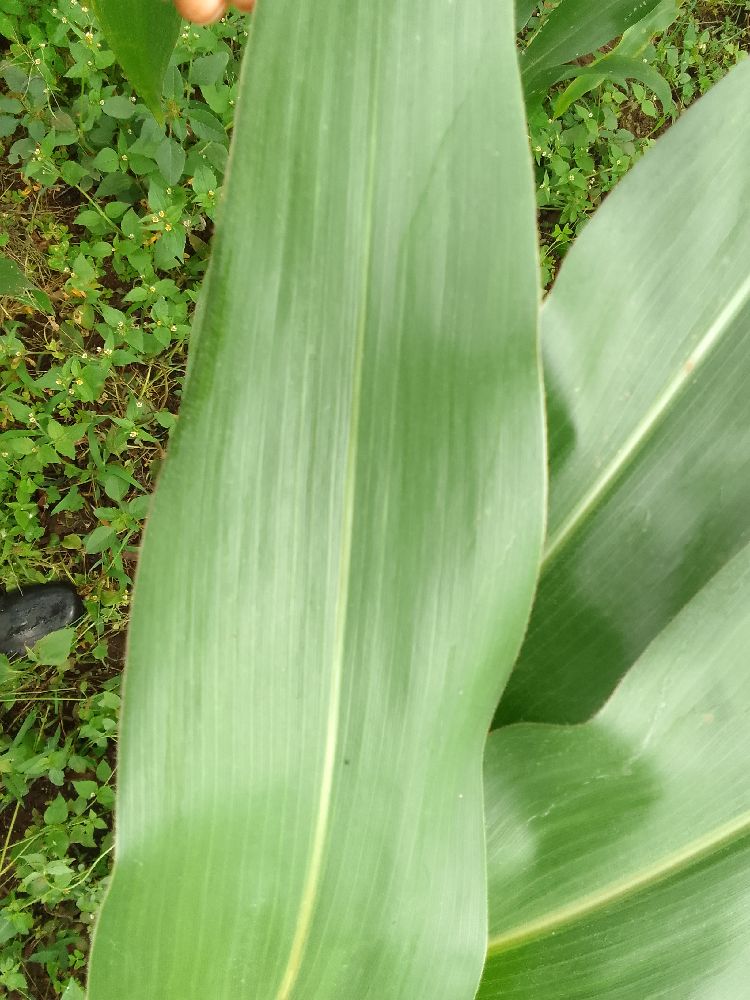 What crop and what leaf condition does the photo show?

maize, healthy
